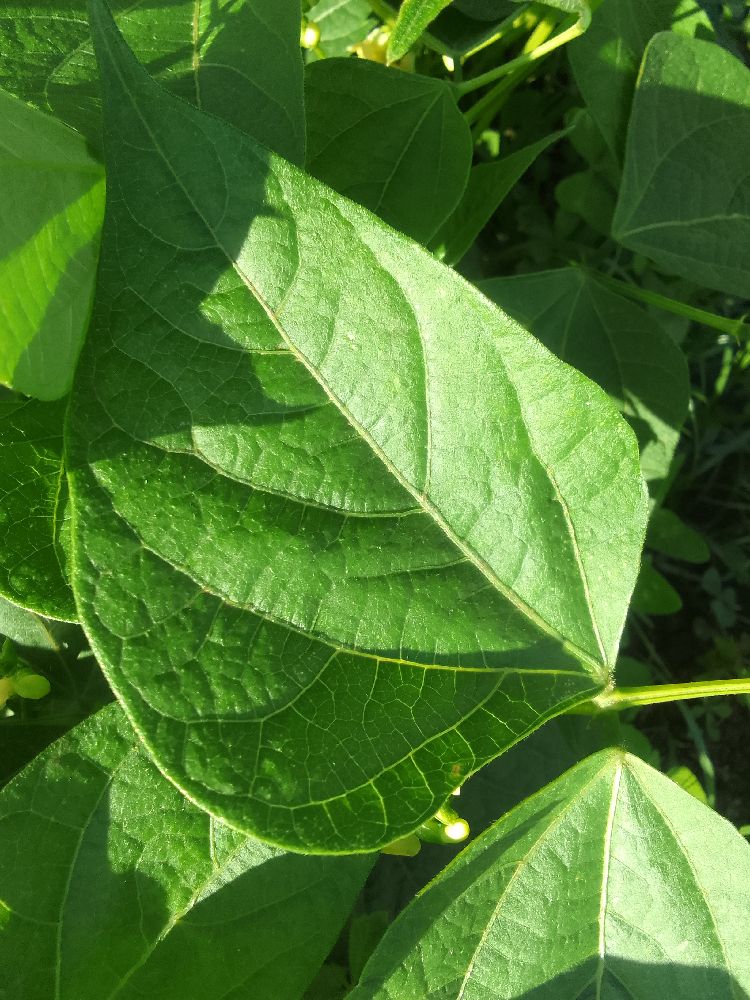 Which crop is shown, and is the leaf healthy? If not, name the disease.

common bean, healthy
